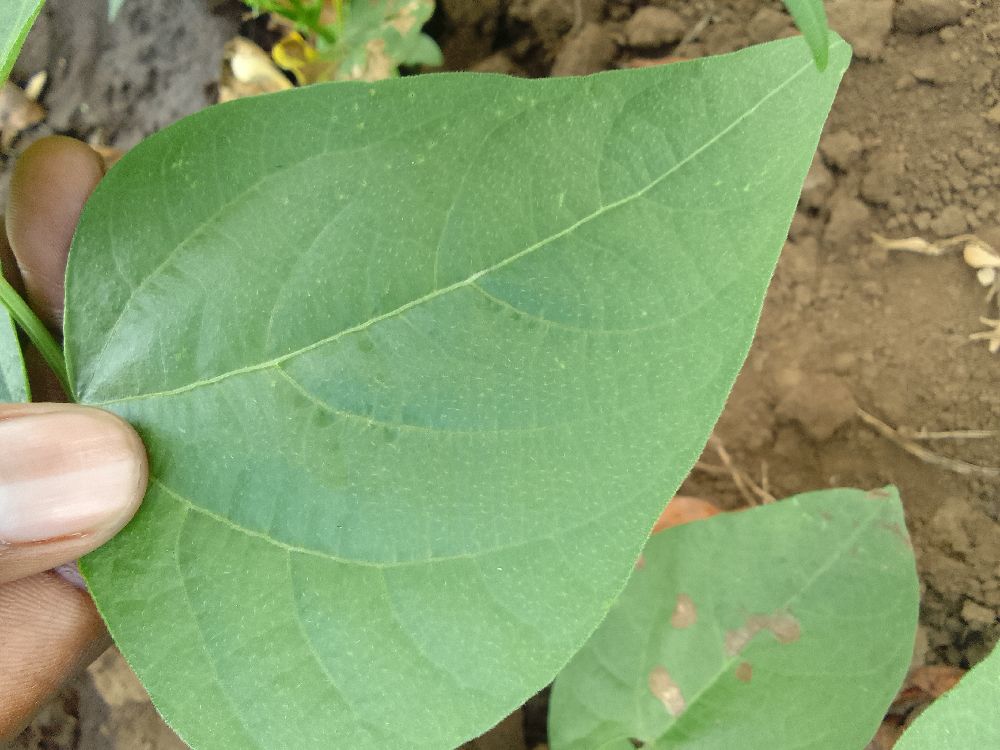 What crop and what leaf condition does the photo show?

common bean, healthy
